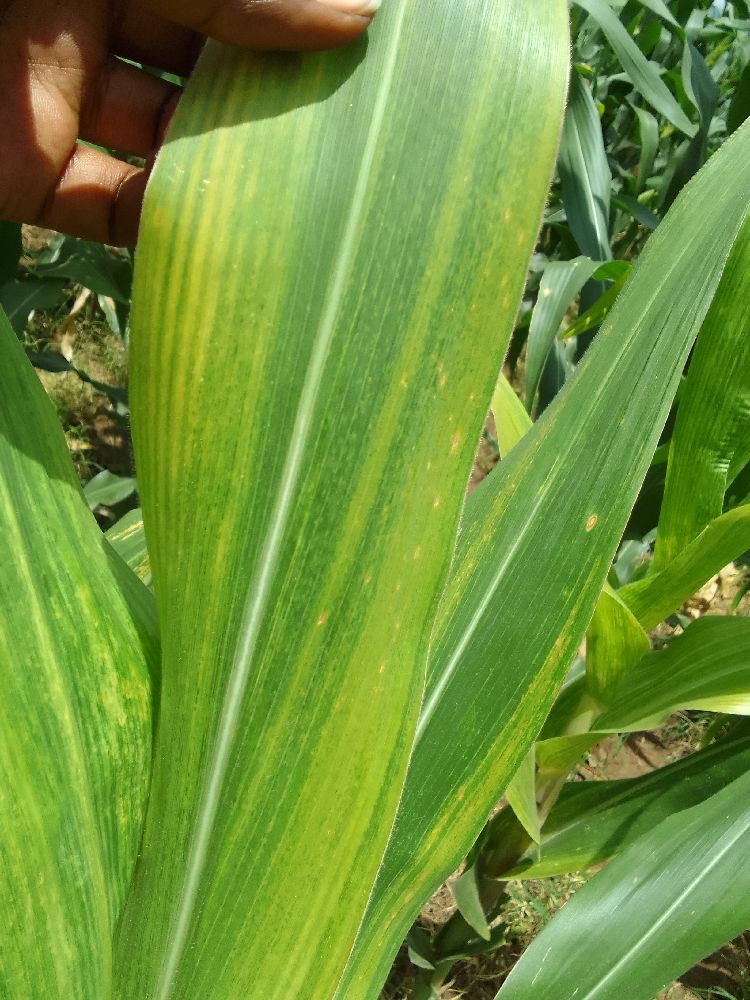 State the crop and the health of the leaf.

maize, maize lethal necrosis
